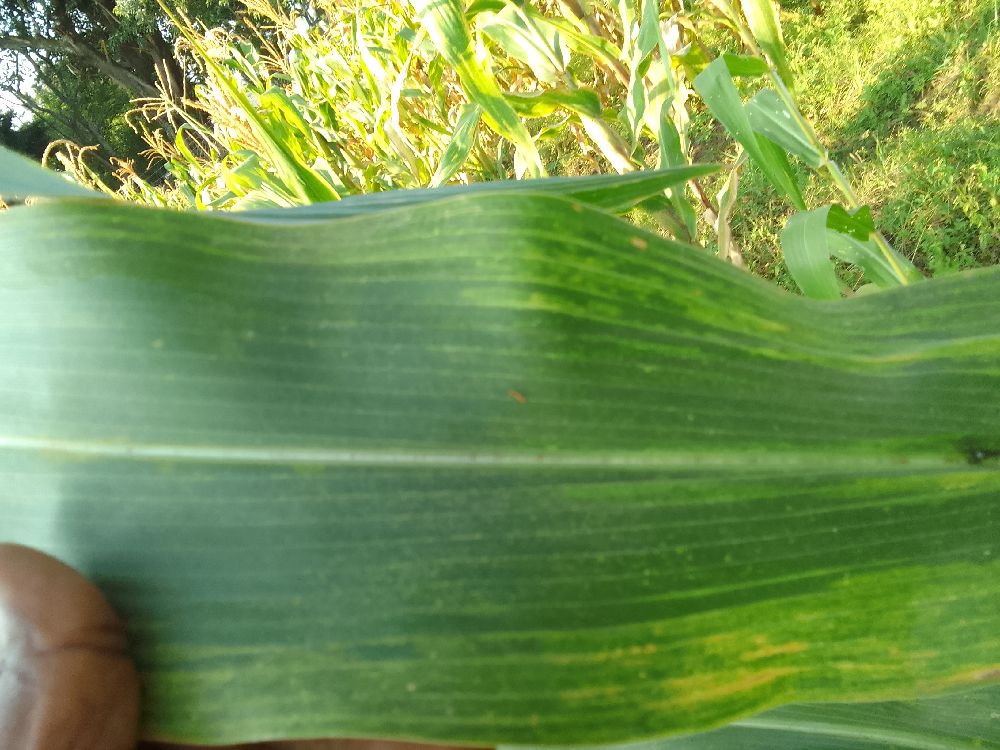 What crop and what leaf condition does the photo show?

maize, maize lethal necrosis
